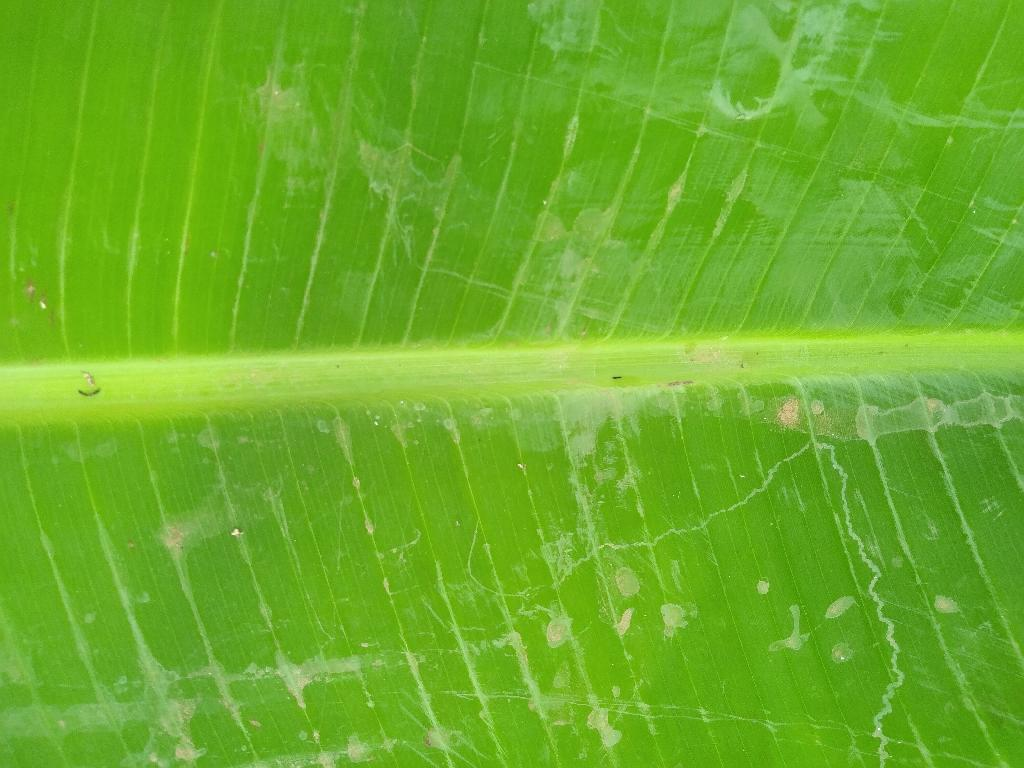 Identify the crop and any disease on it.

banana, healthy
